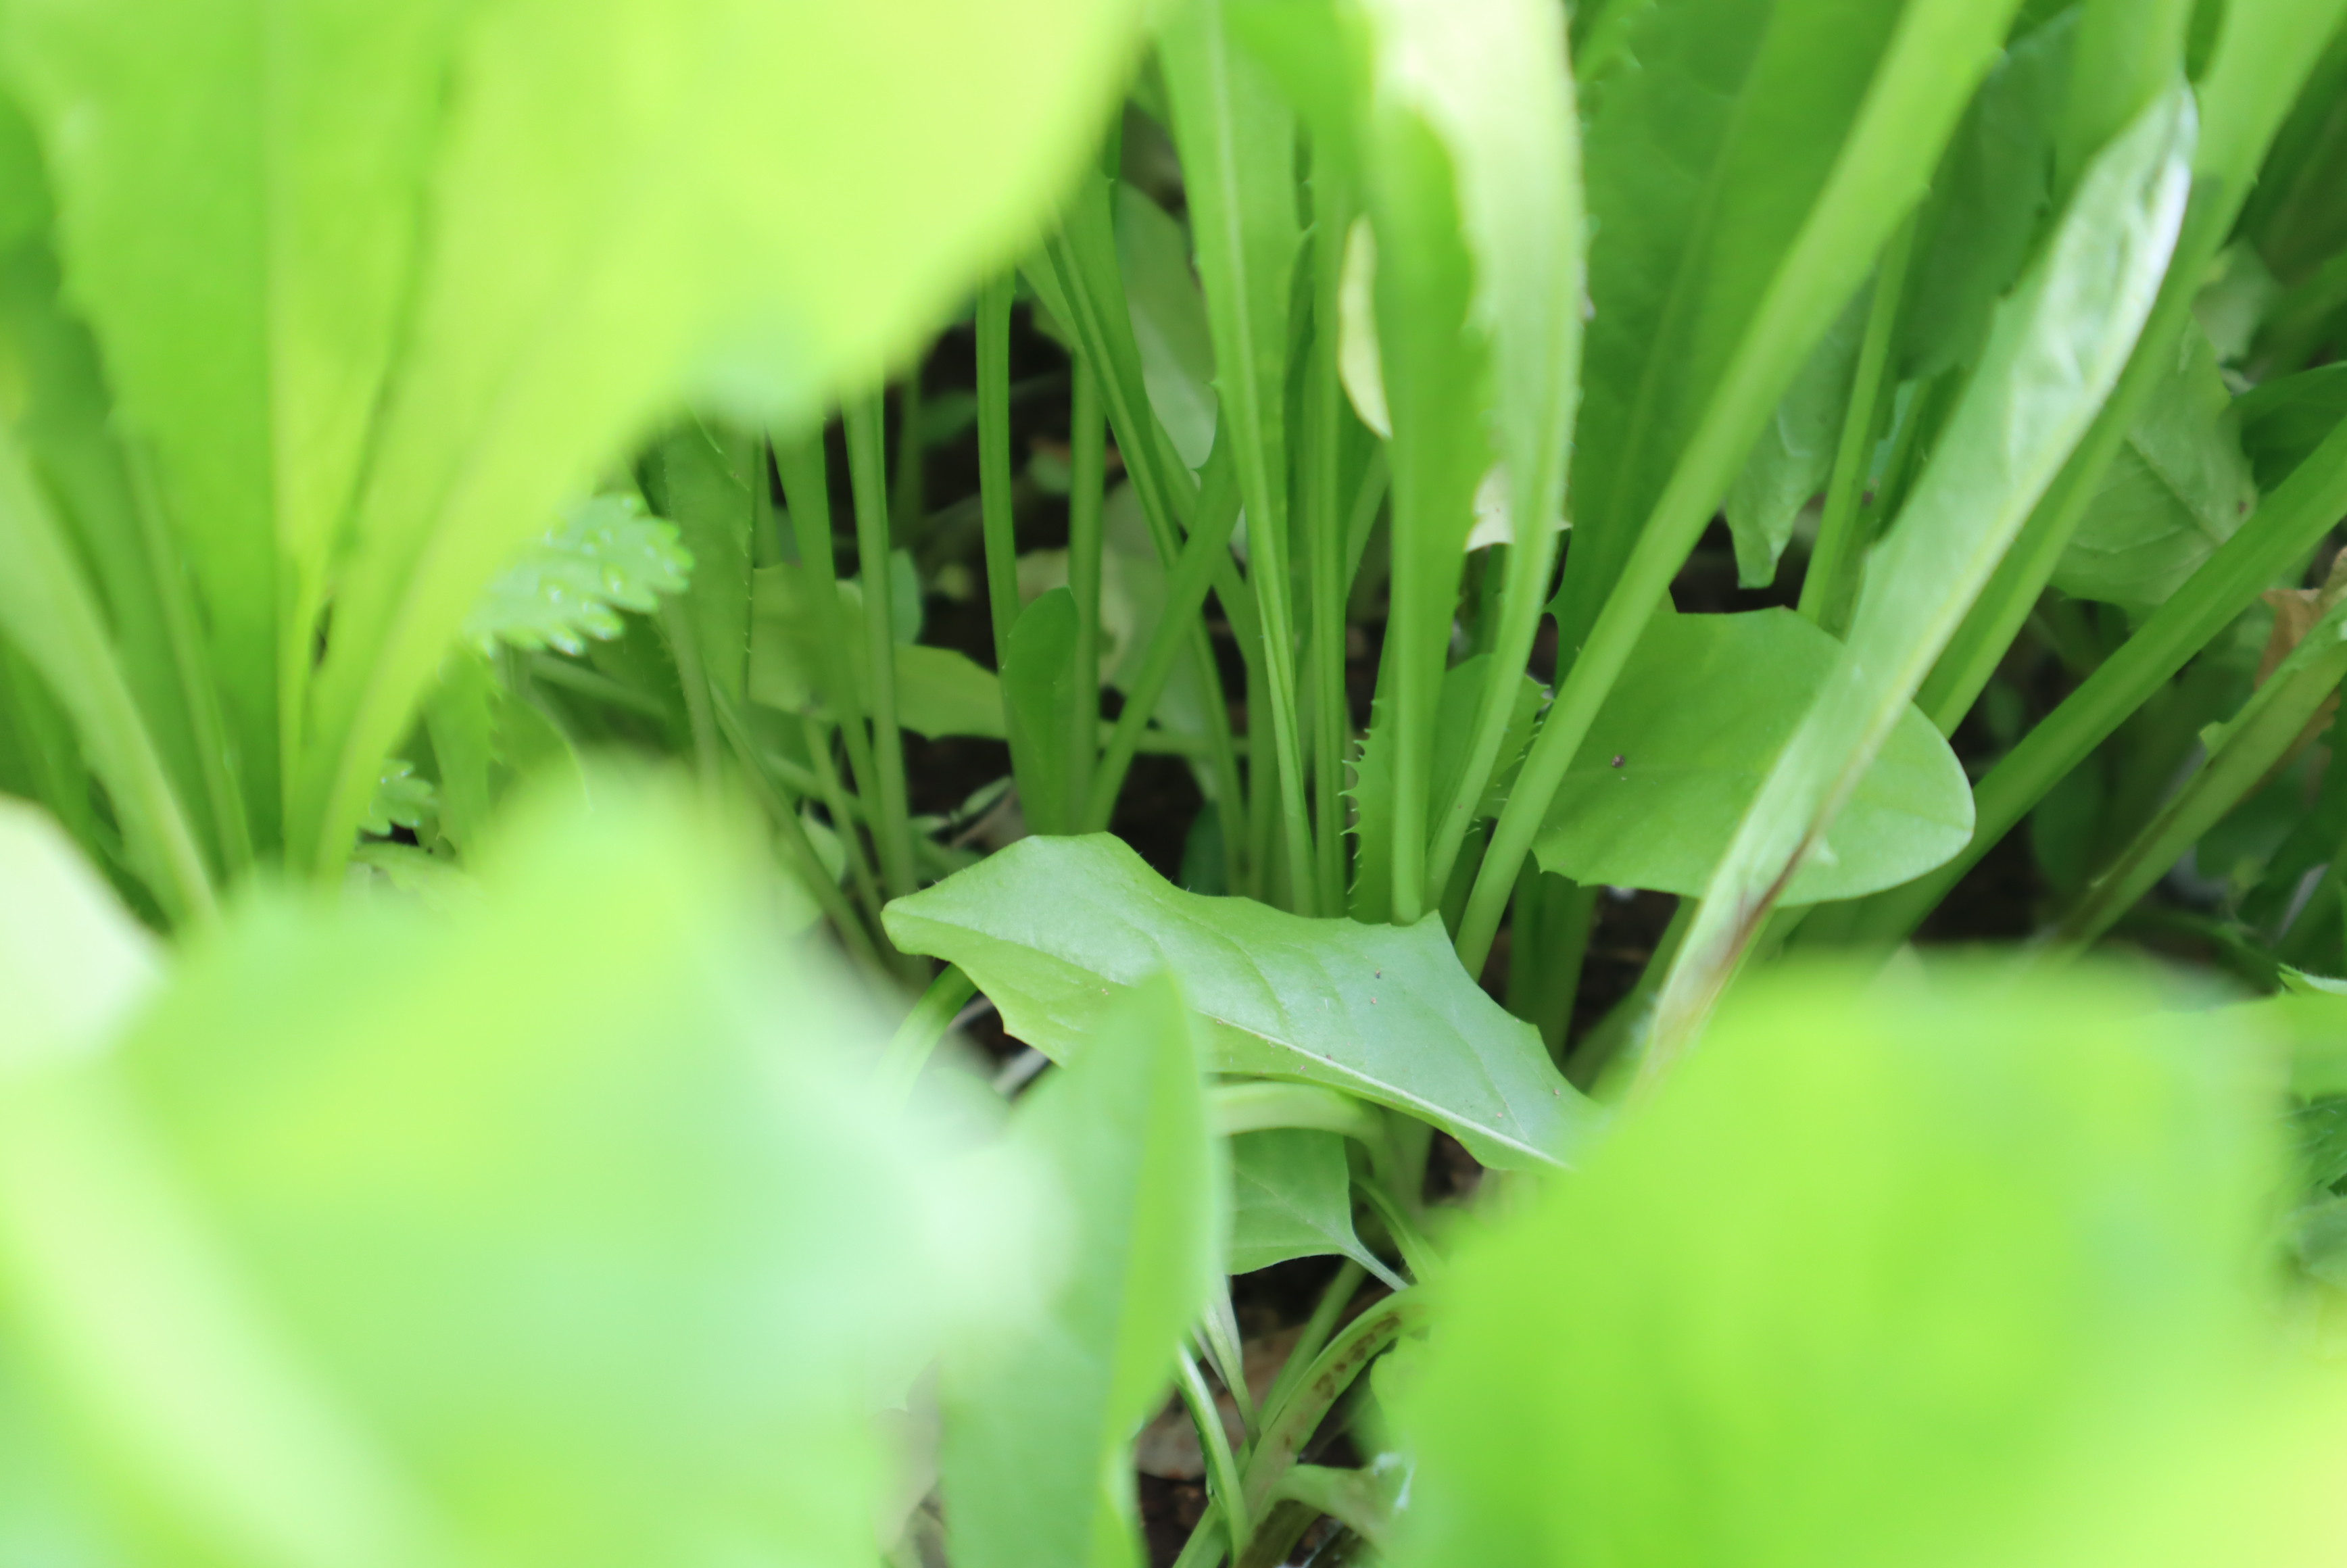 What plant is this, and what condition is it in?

chicory, healthy
